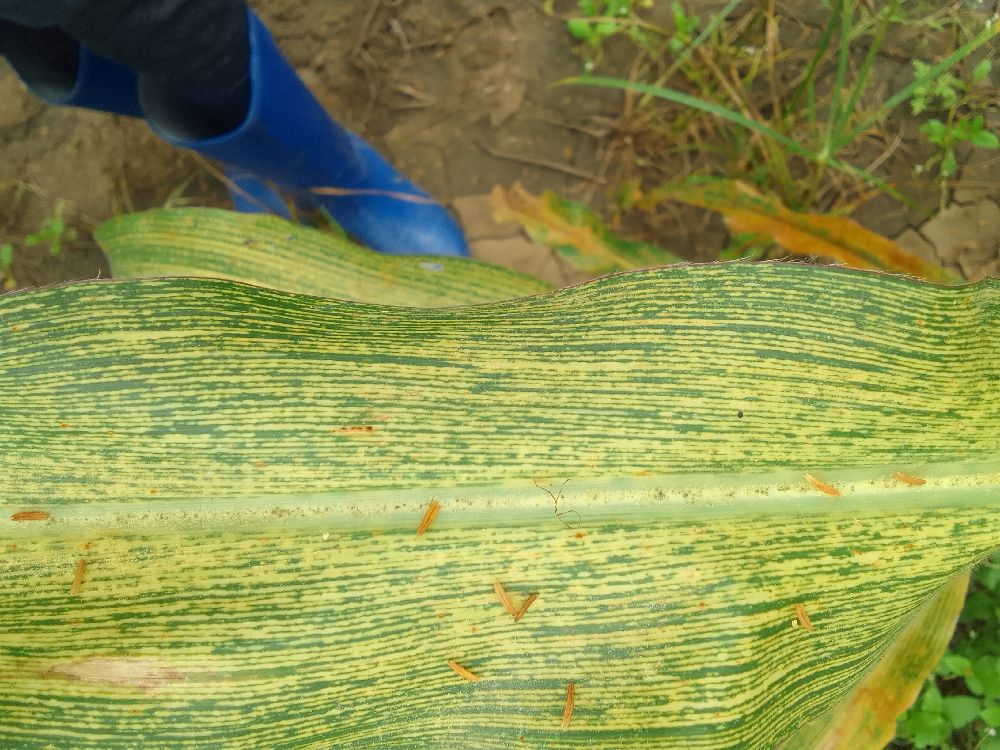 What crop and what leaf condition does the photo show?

maize, maize streak virus
